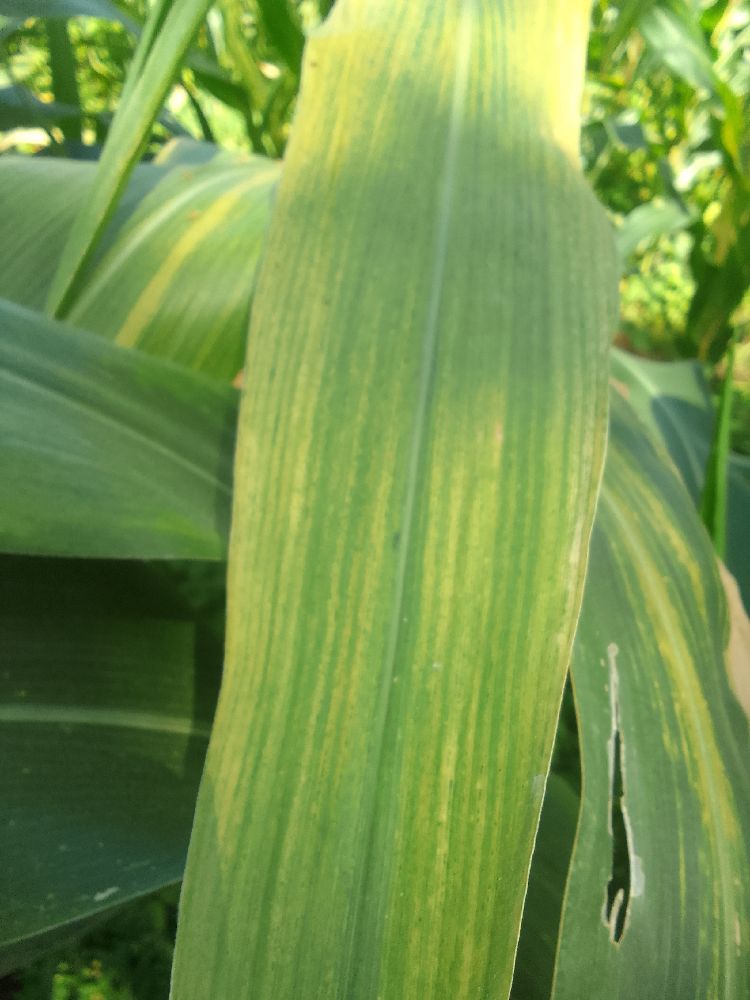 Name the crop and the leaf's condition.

maize, maize lethal necrosis
